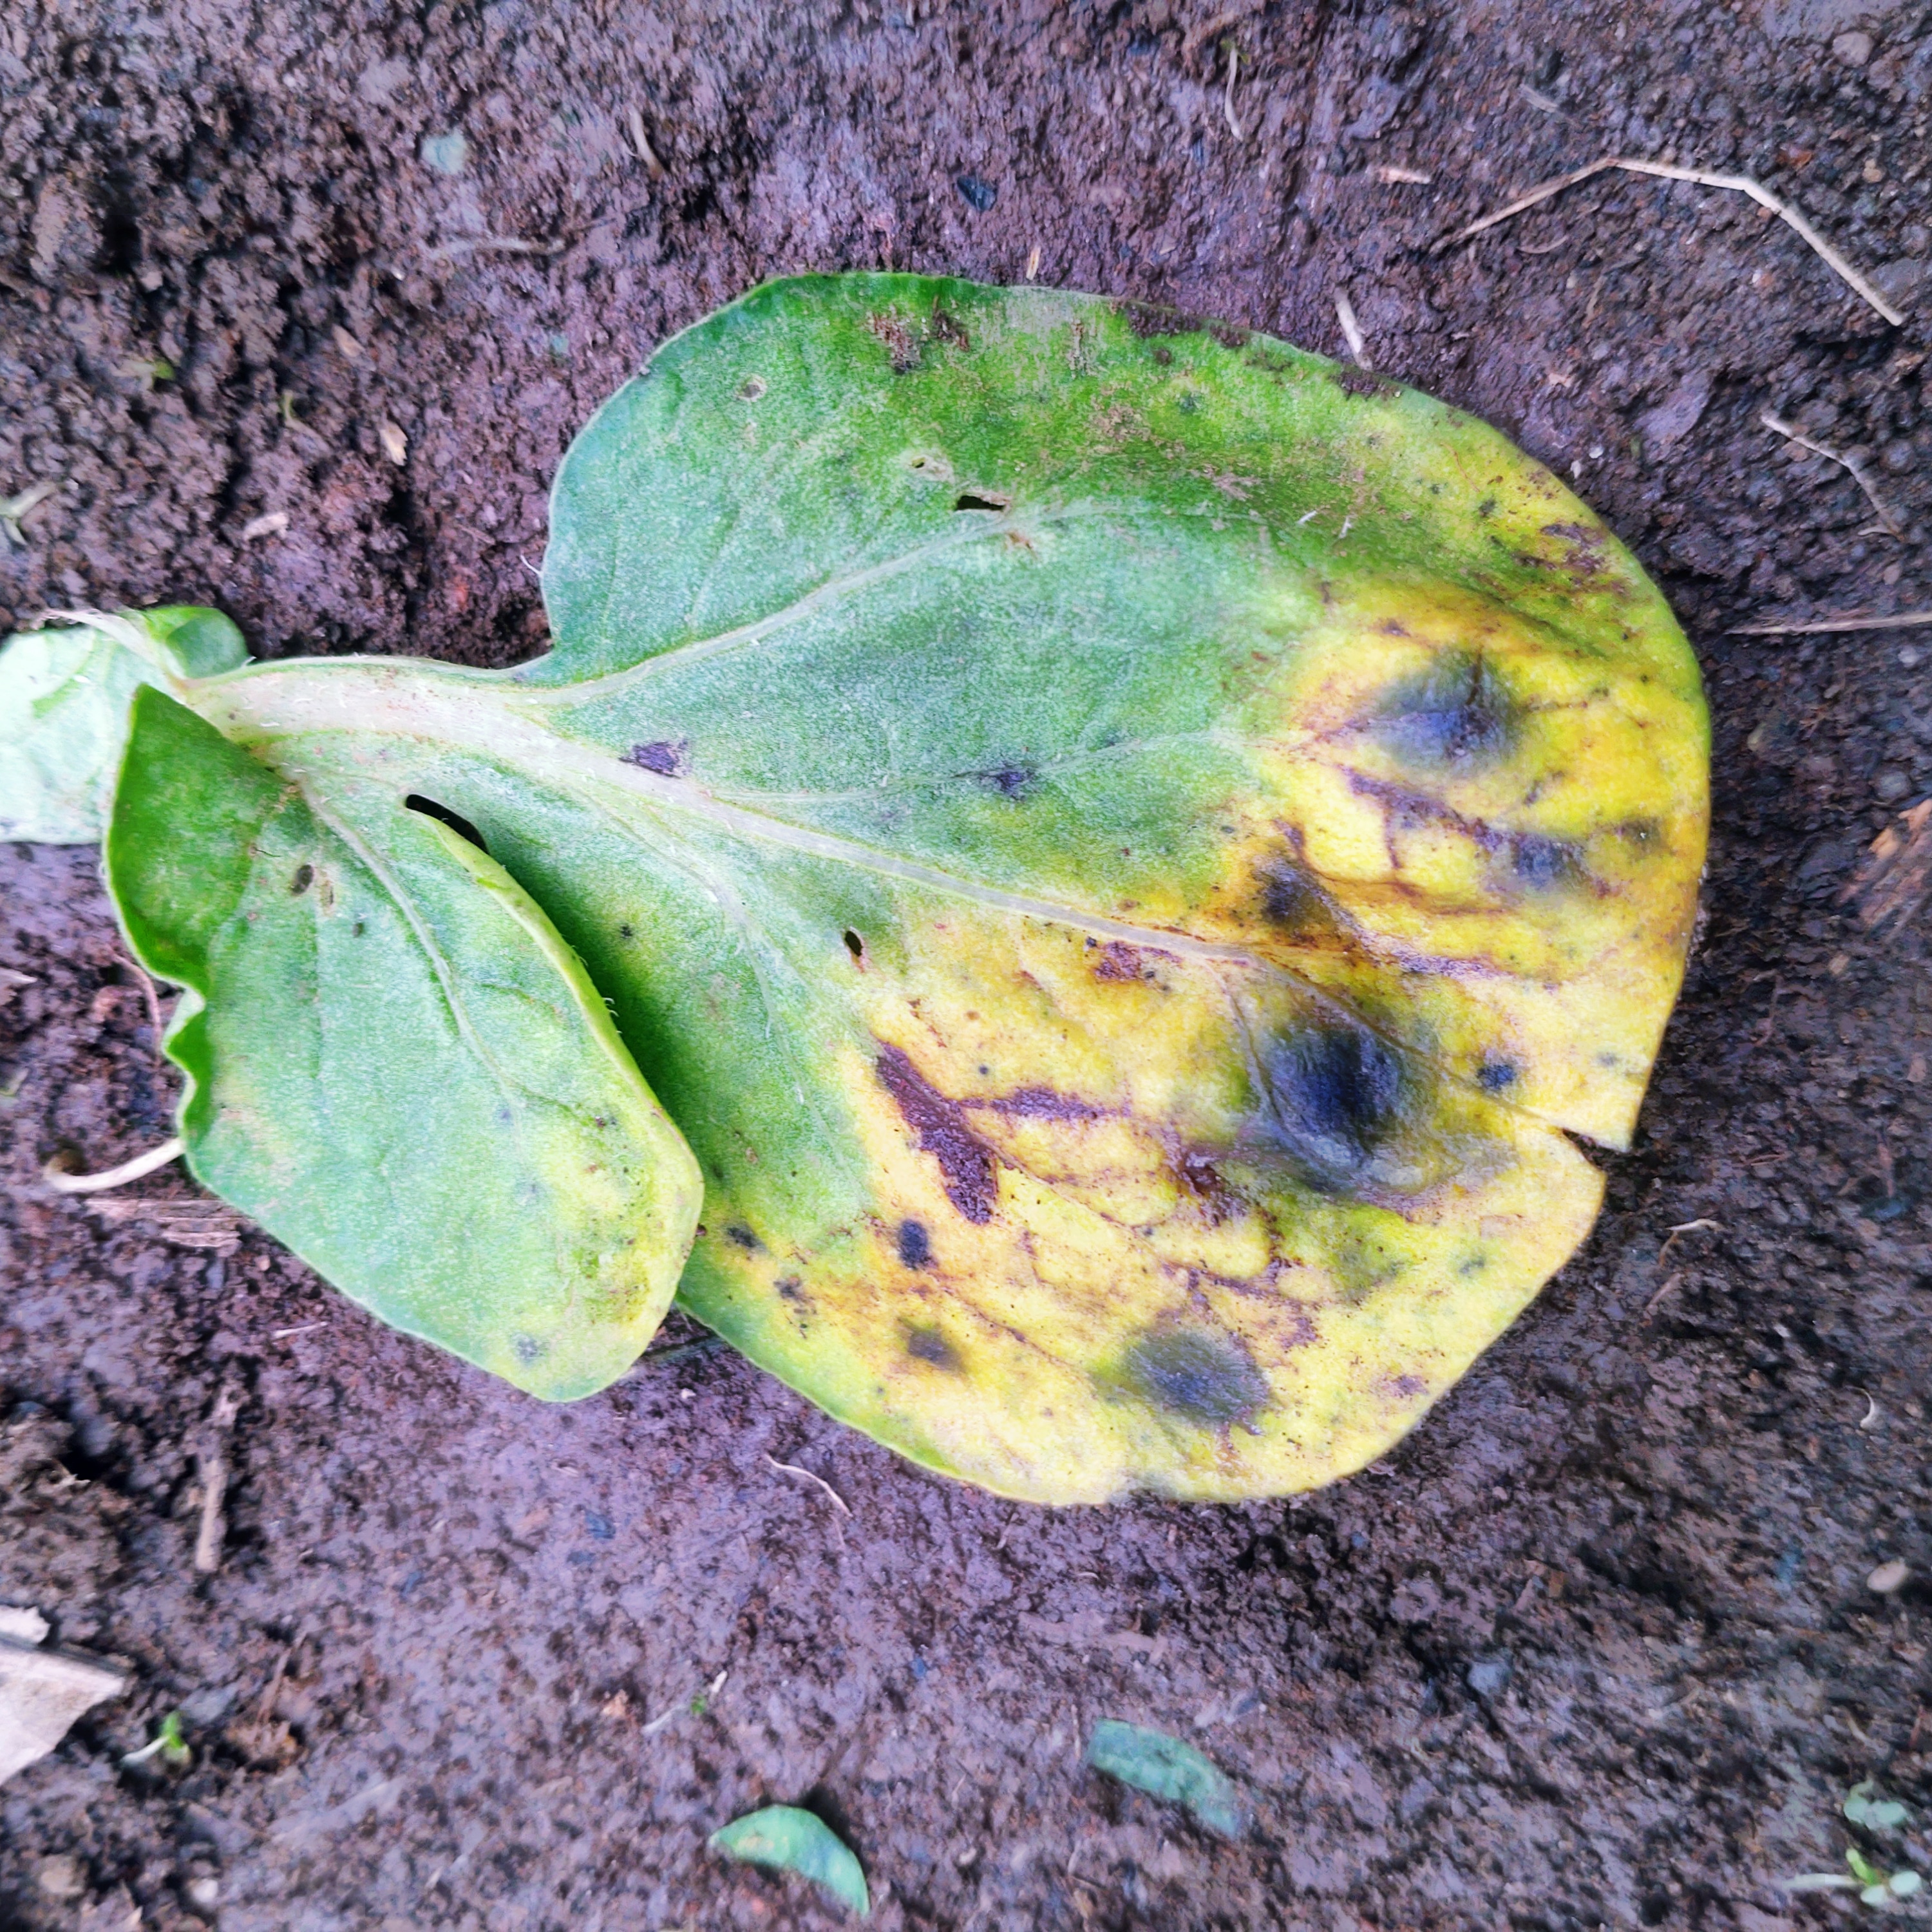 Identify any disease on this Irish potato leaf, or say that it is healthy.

late blight
